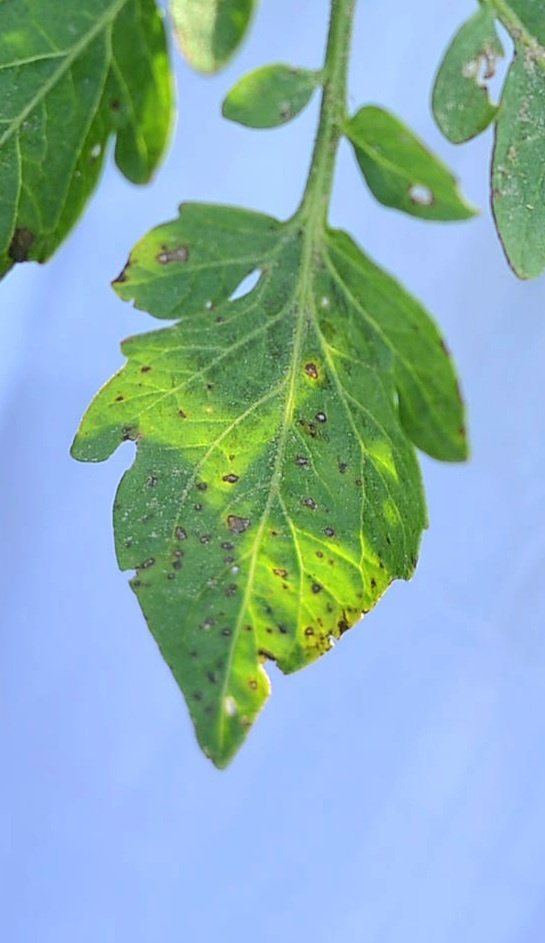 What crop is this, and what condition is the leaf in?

tomato, infected
